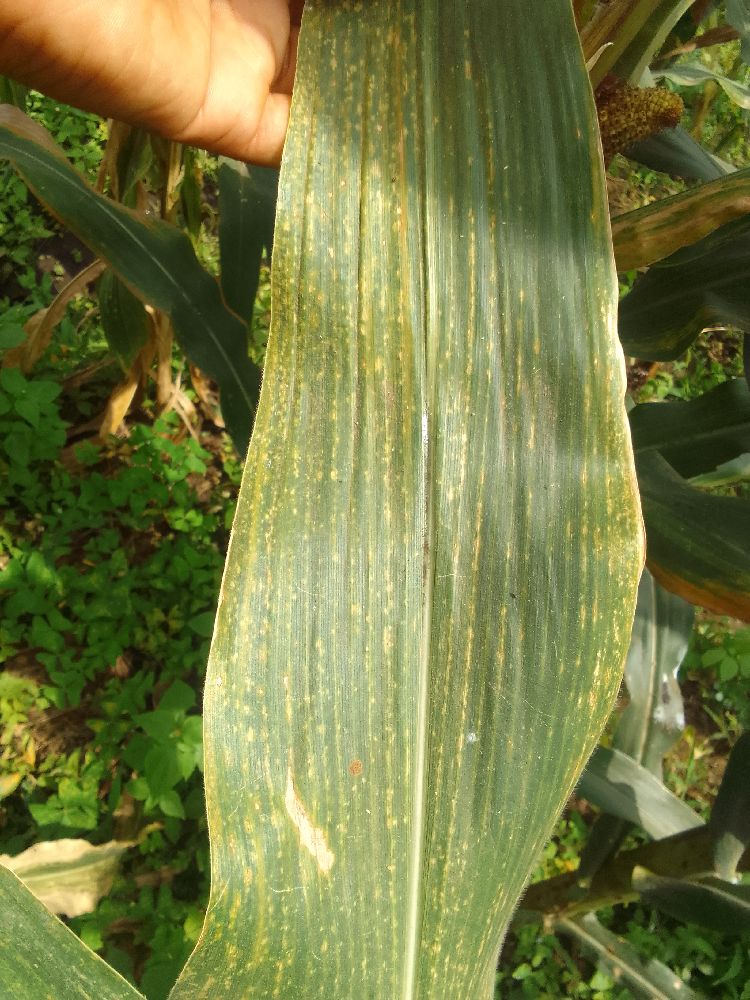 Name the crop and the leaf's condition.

maize, maize lethal necrosis
